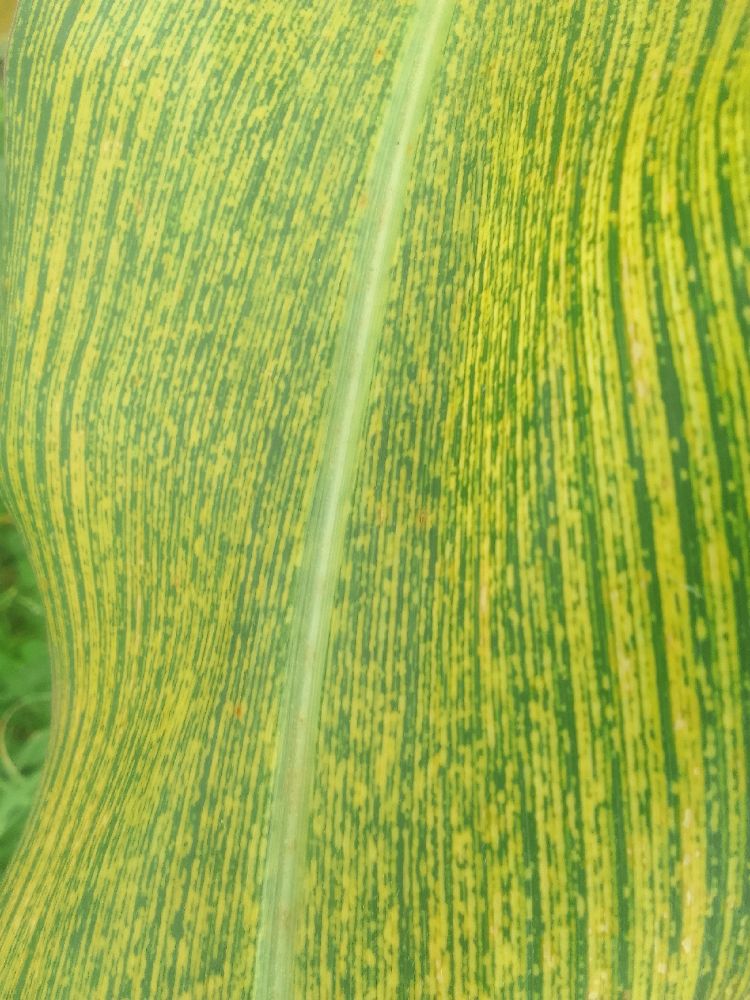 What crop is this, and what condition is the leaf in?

maize, maize streak virus
